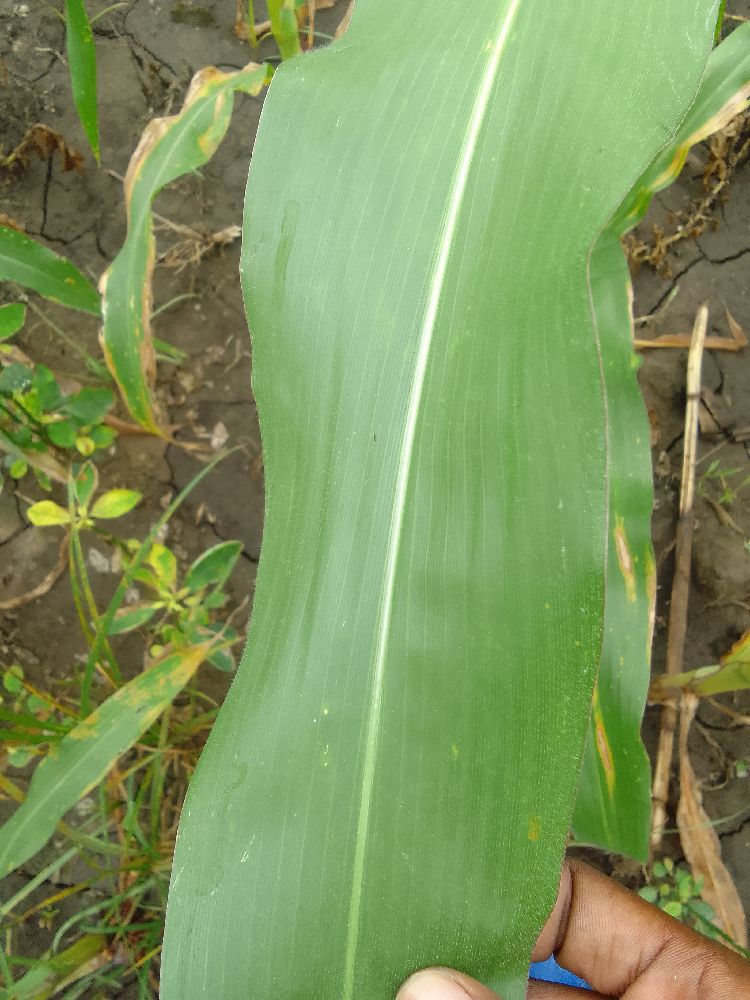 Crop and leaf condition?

maize, healthy
